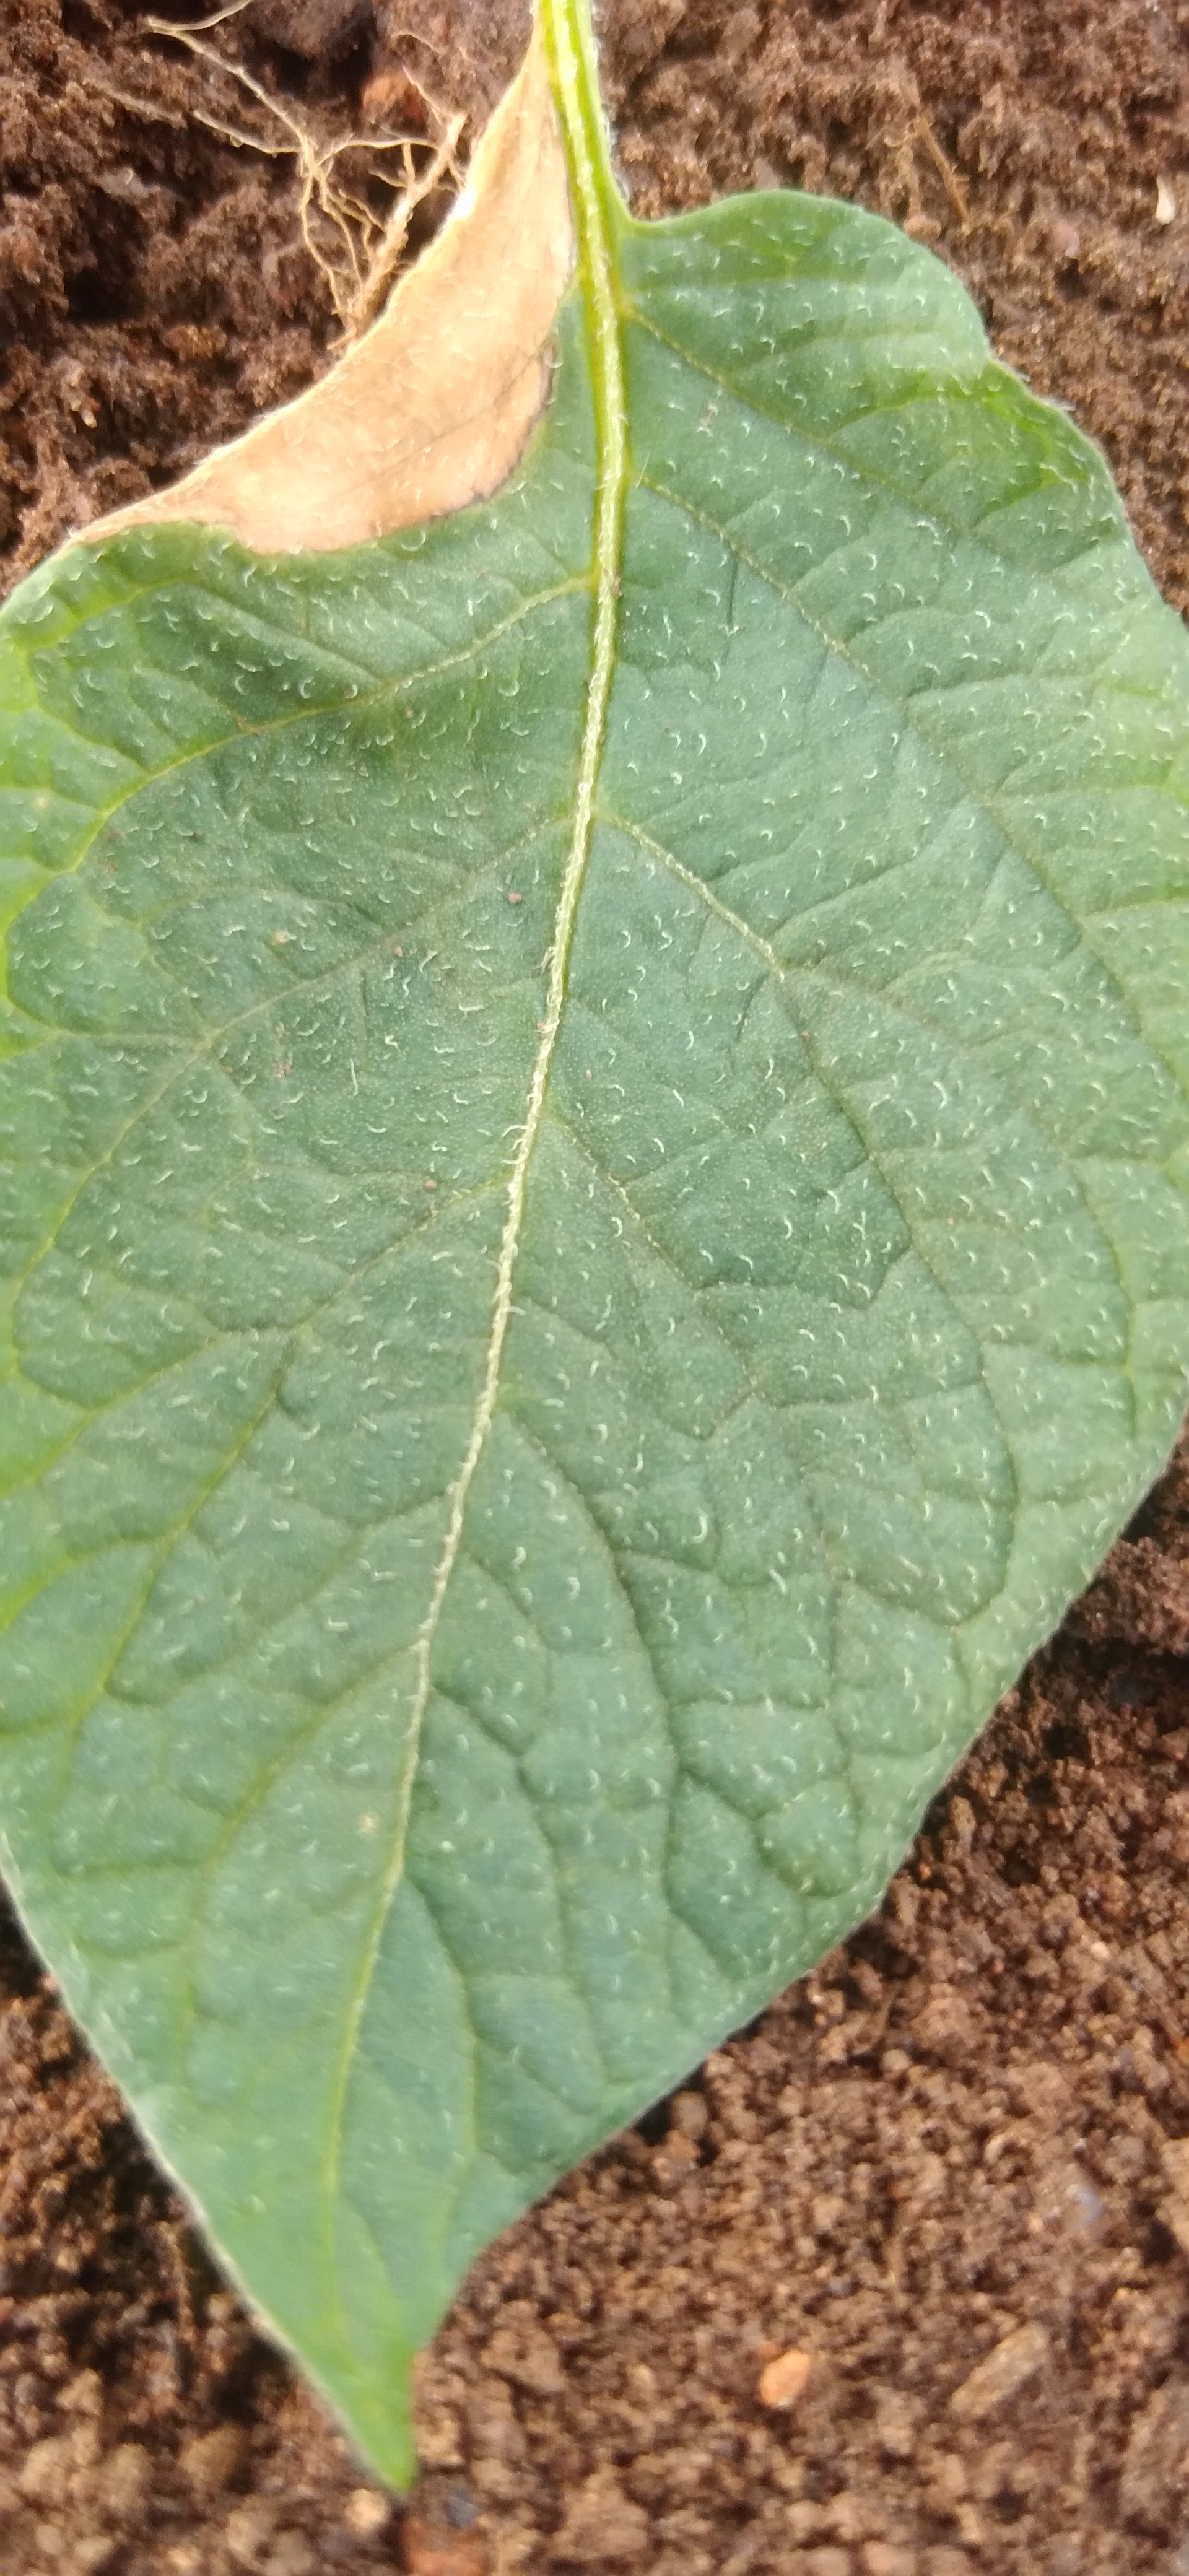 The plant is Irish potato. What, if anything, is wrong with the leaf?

early blight
